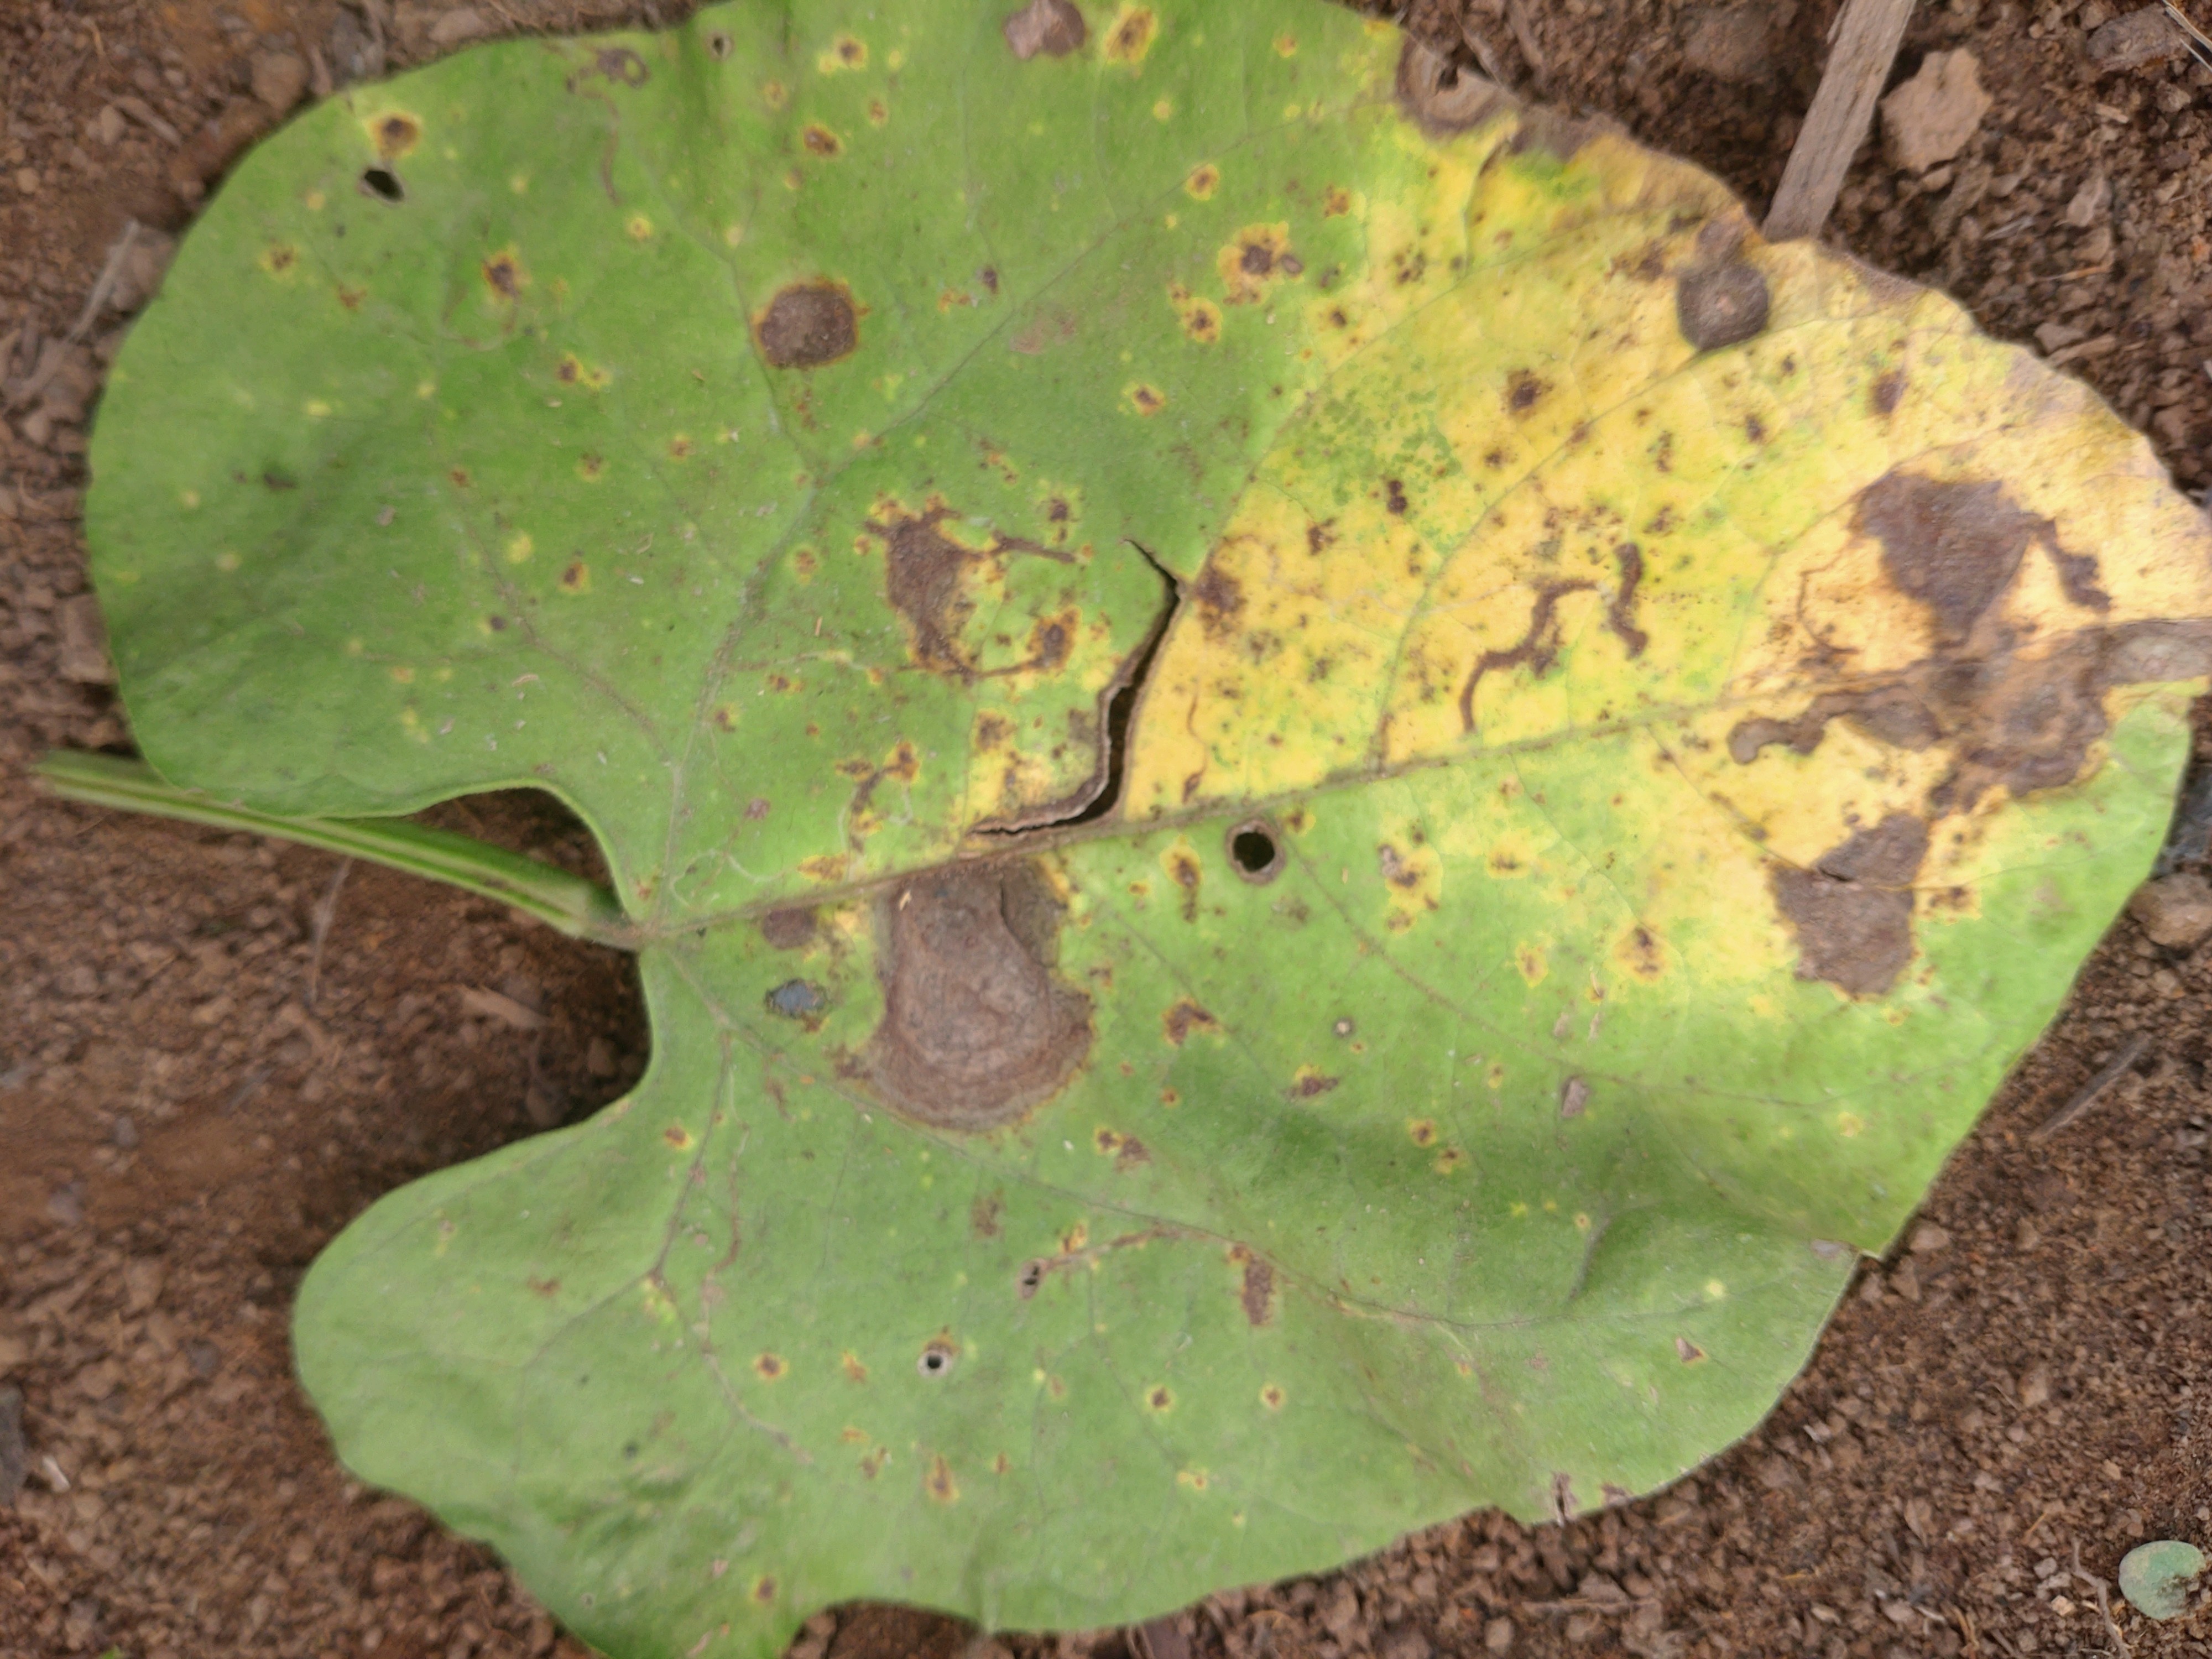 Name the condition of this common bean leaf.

rust
